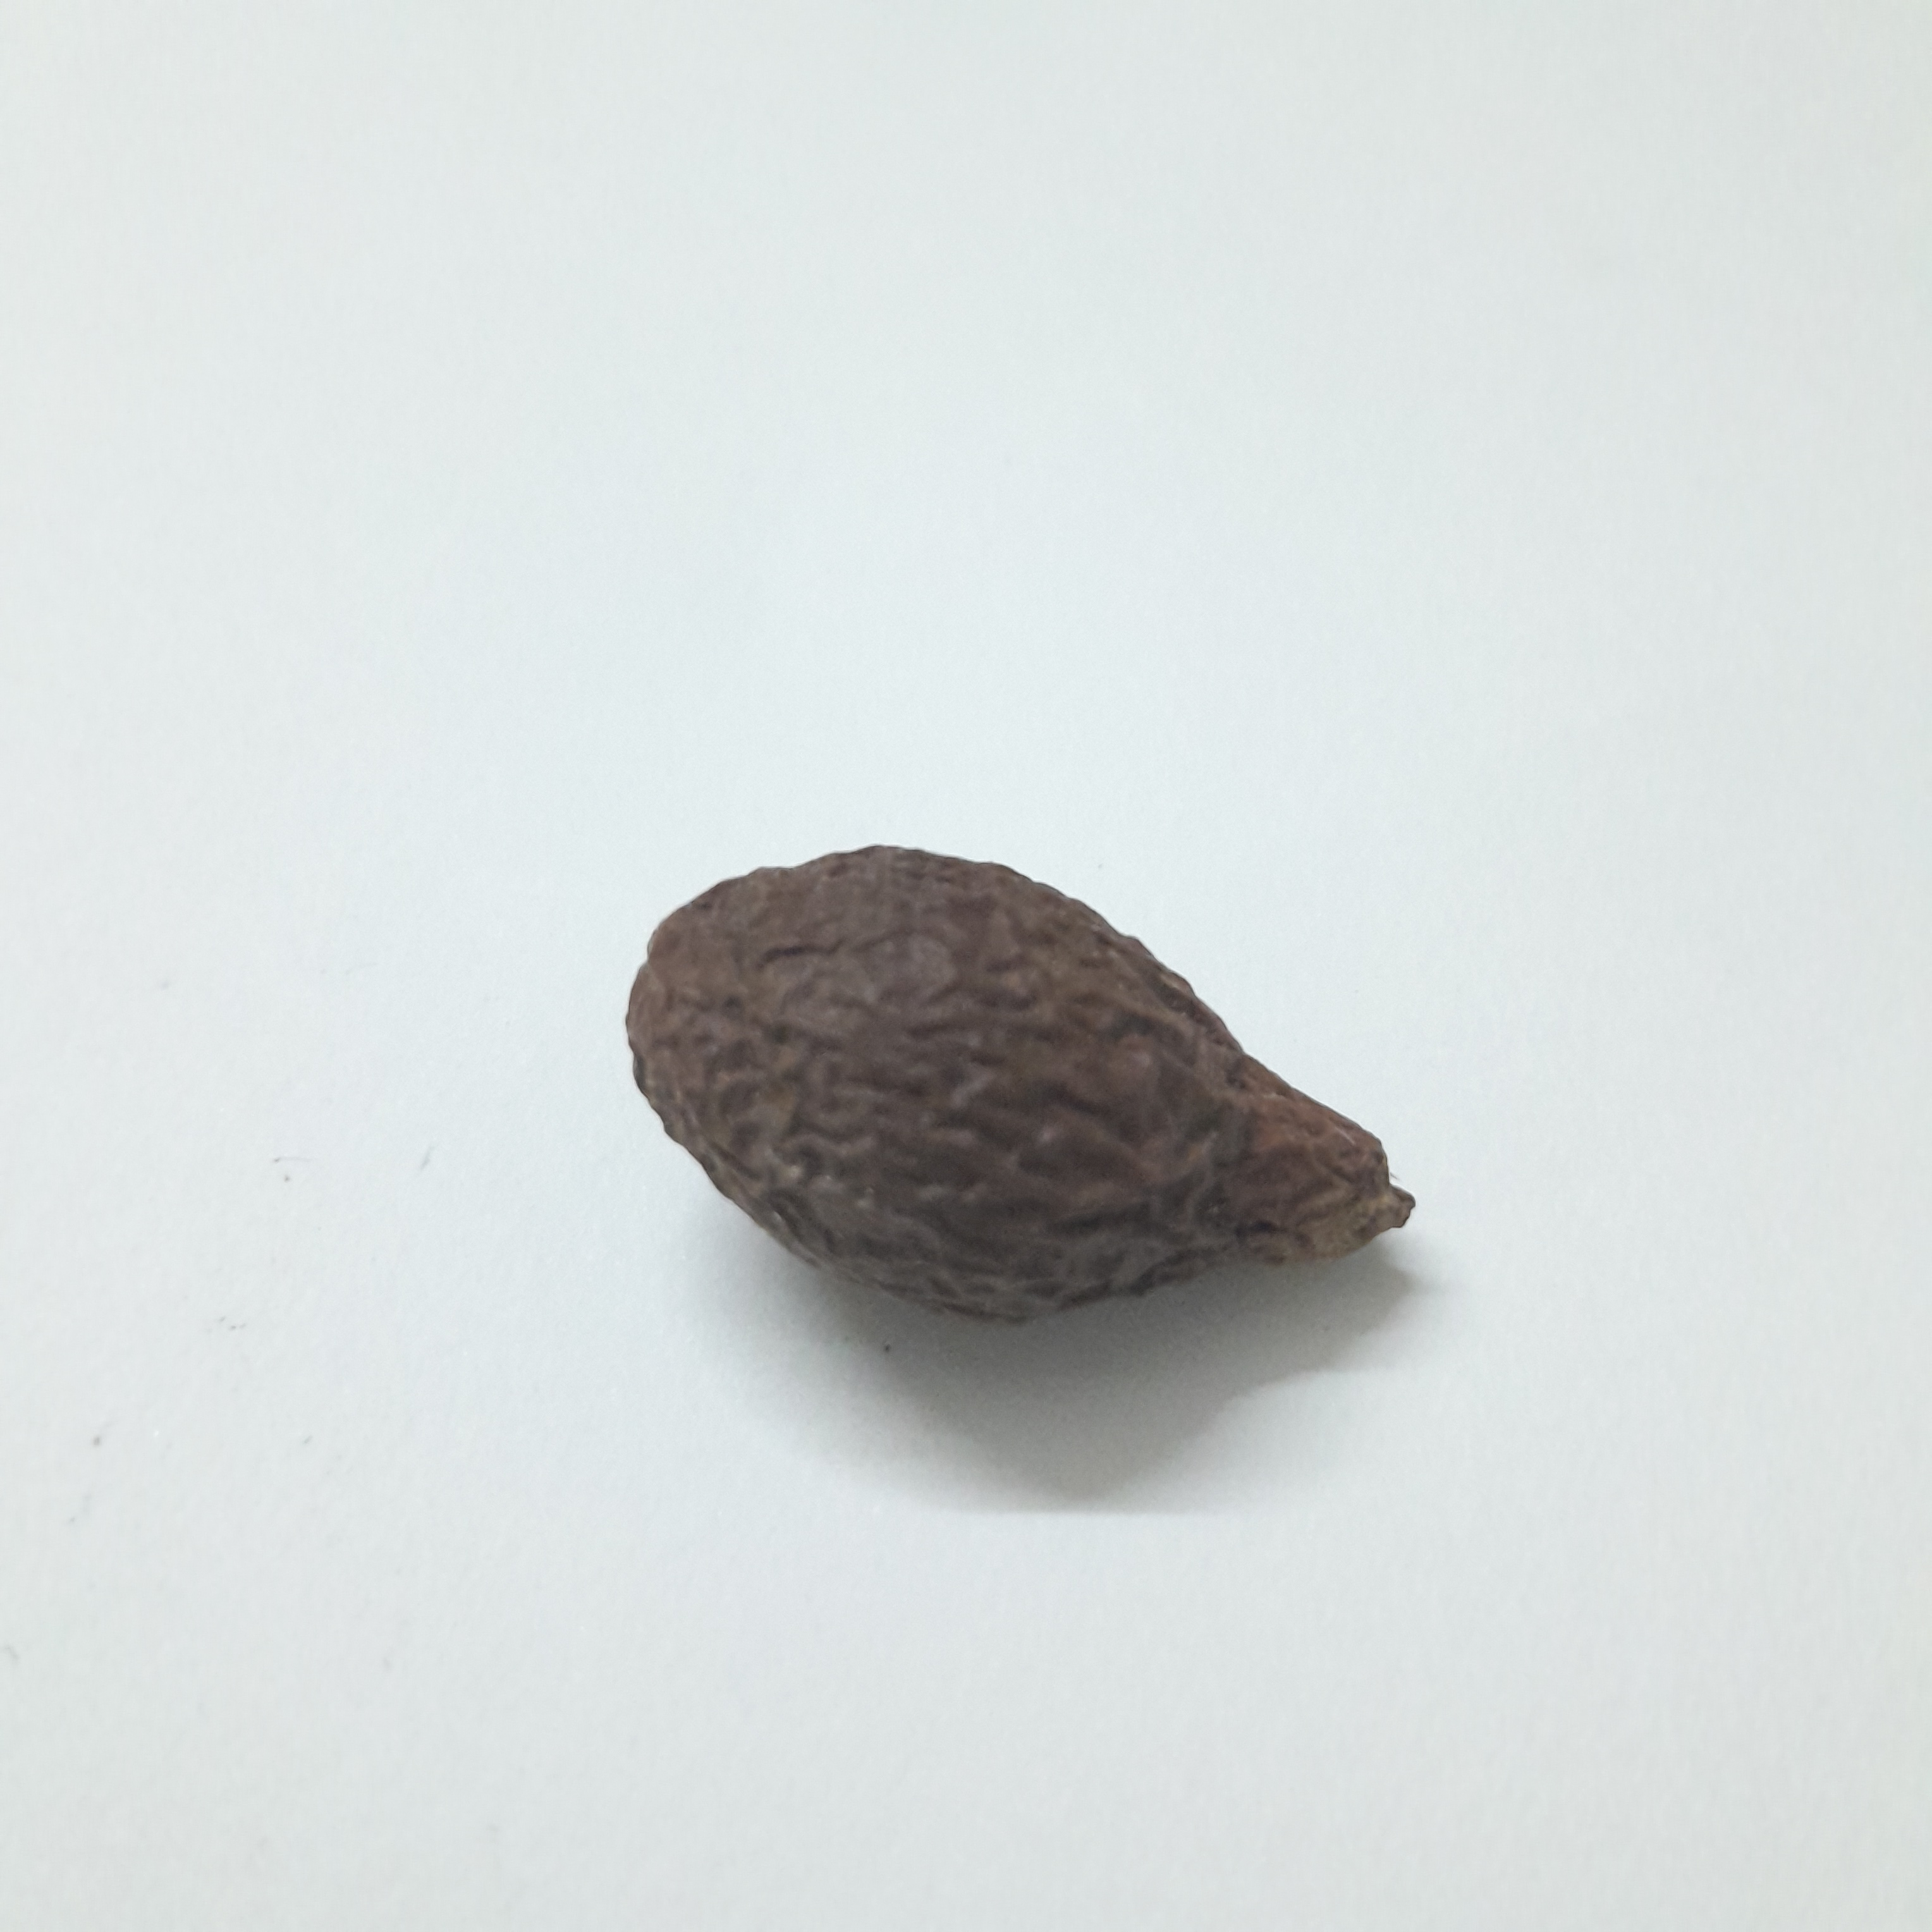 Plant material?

niranjanphal
